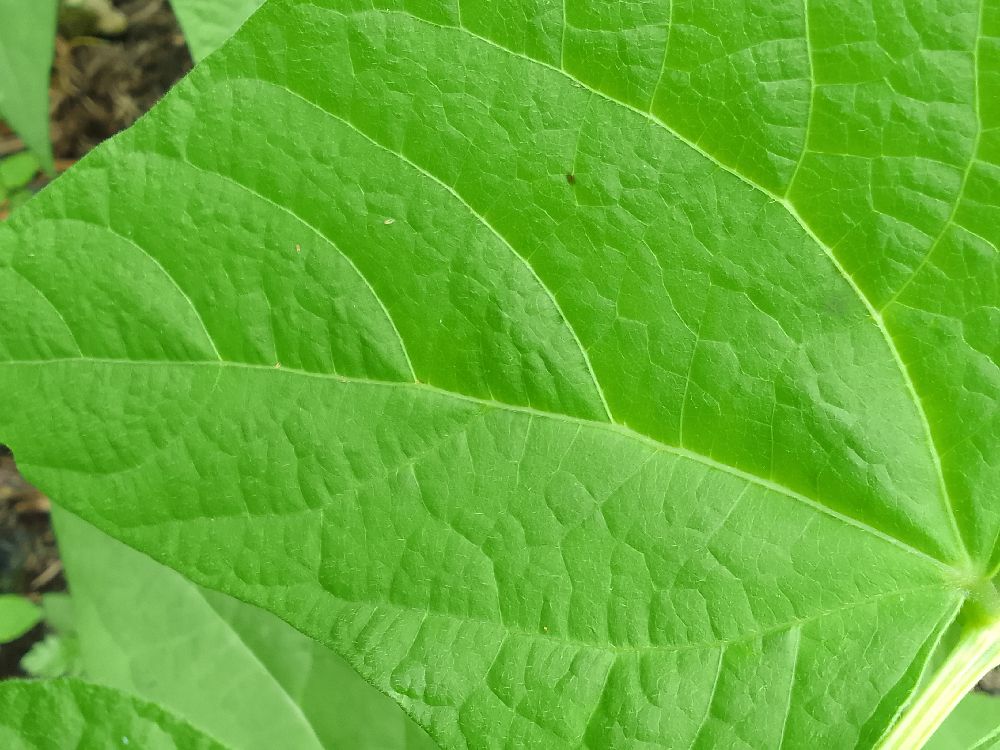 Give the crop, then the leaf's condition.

common bean, healthy
